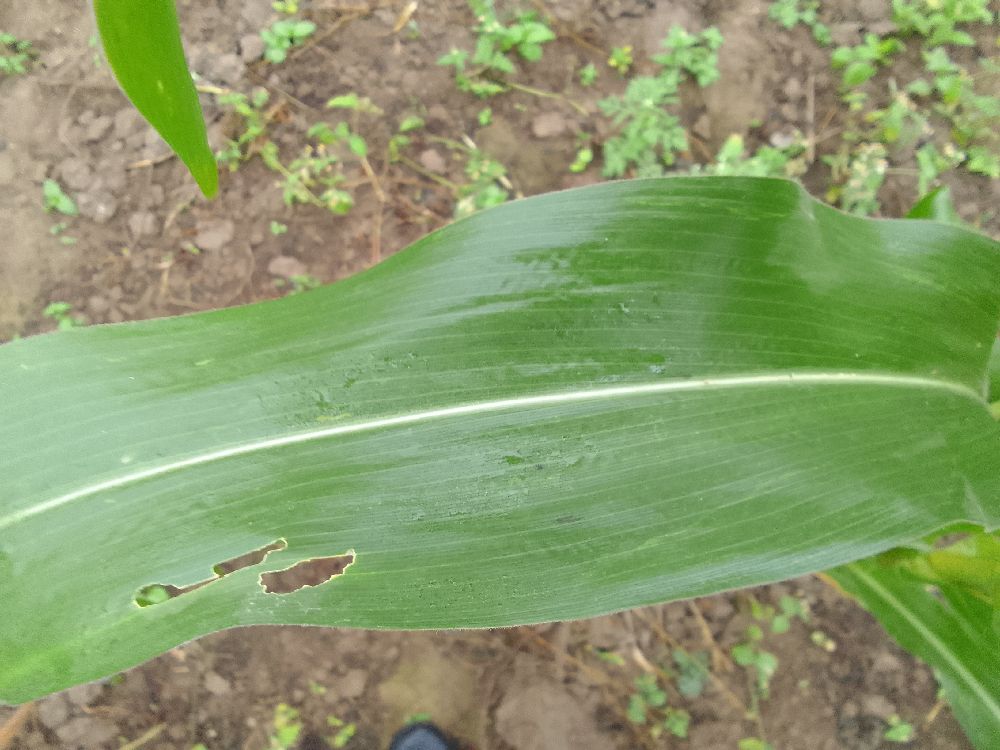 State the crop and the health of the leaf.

maize, healthy
